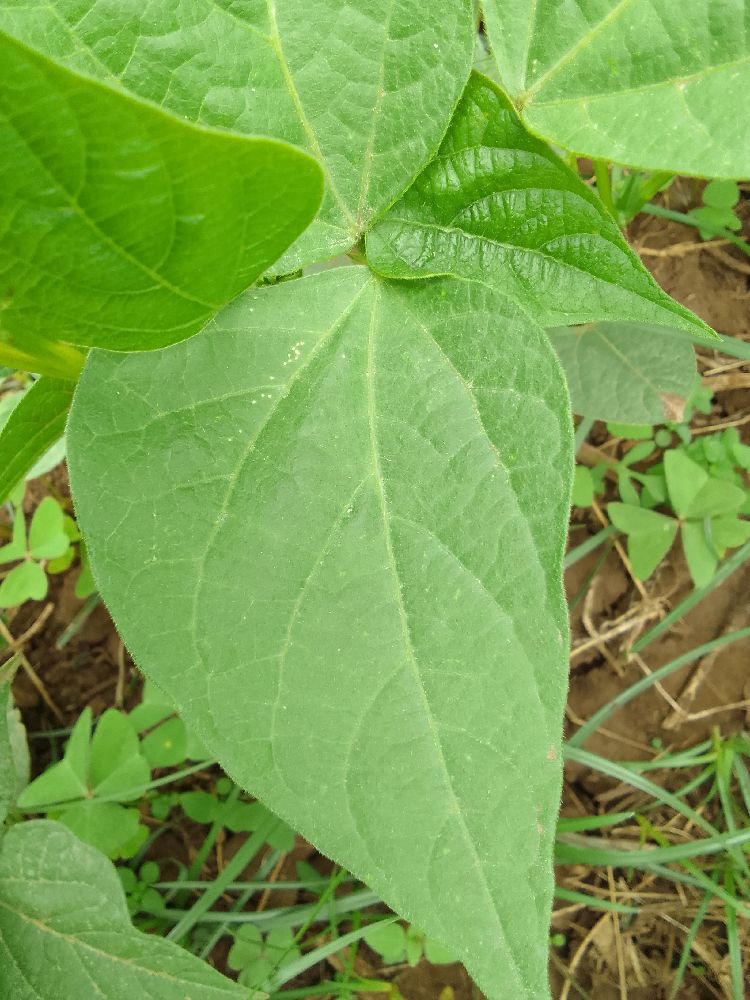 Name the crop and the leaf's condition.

common bean, healthy
